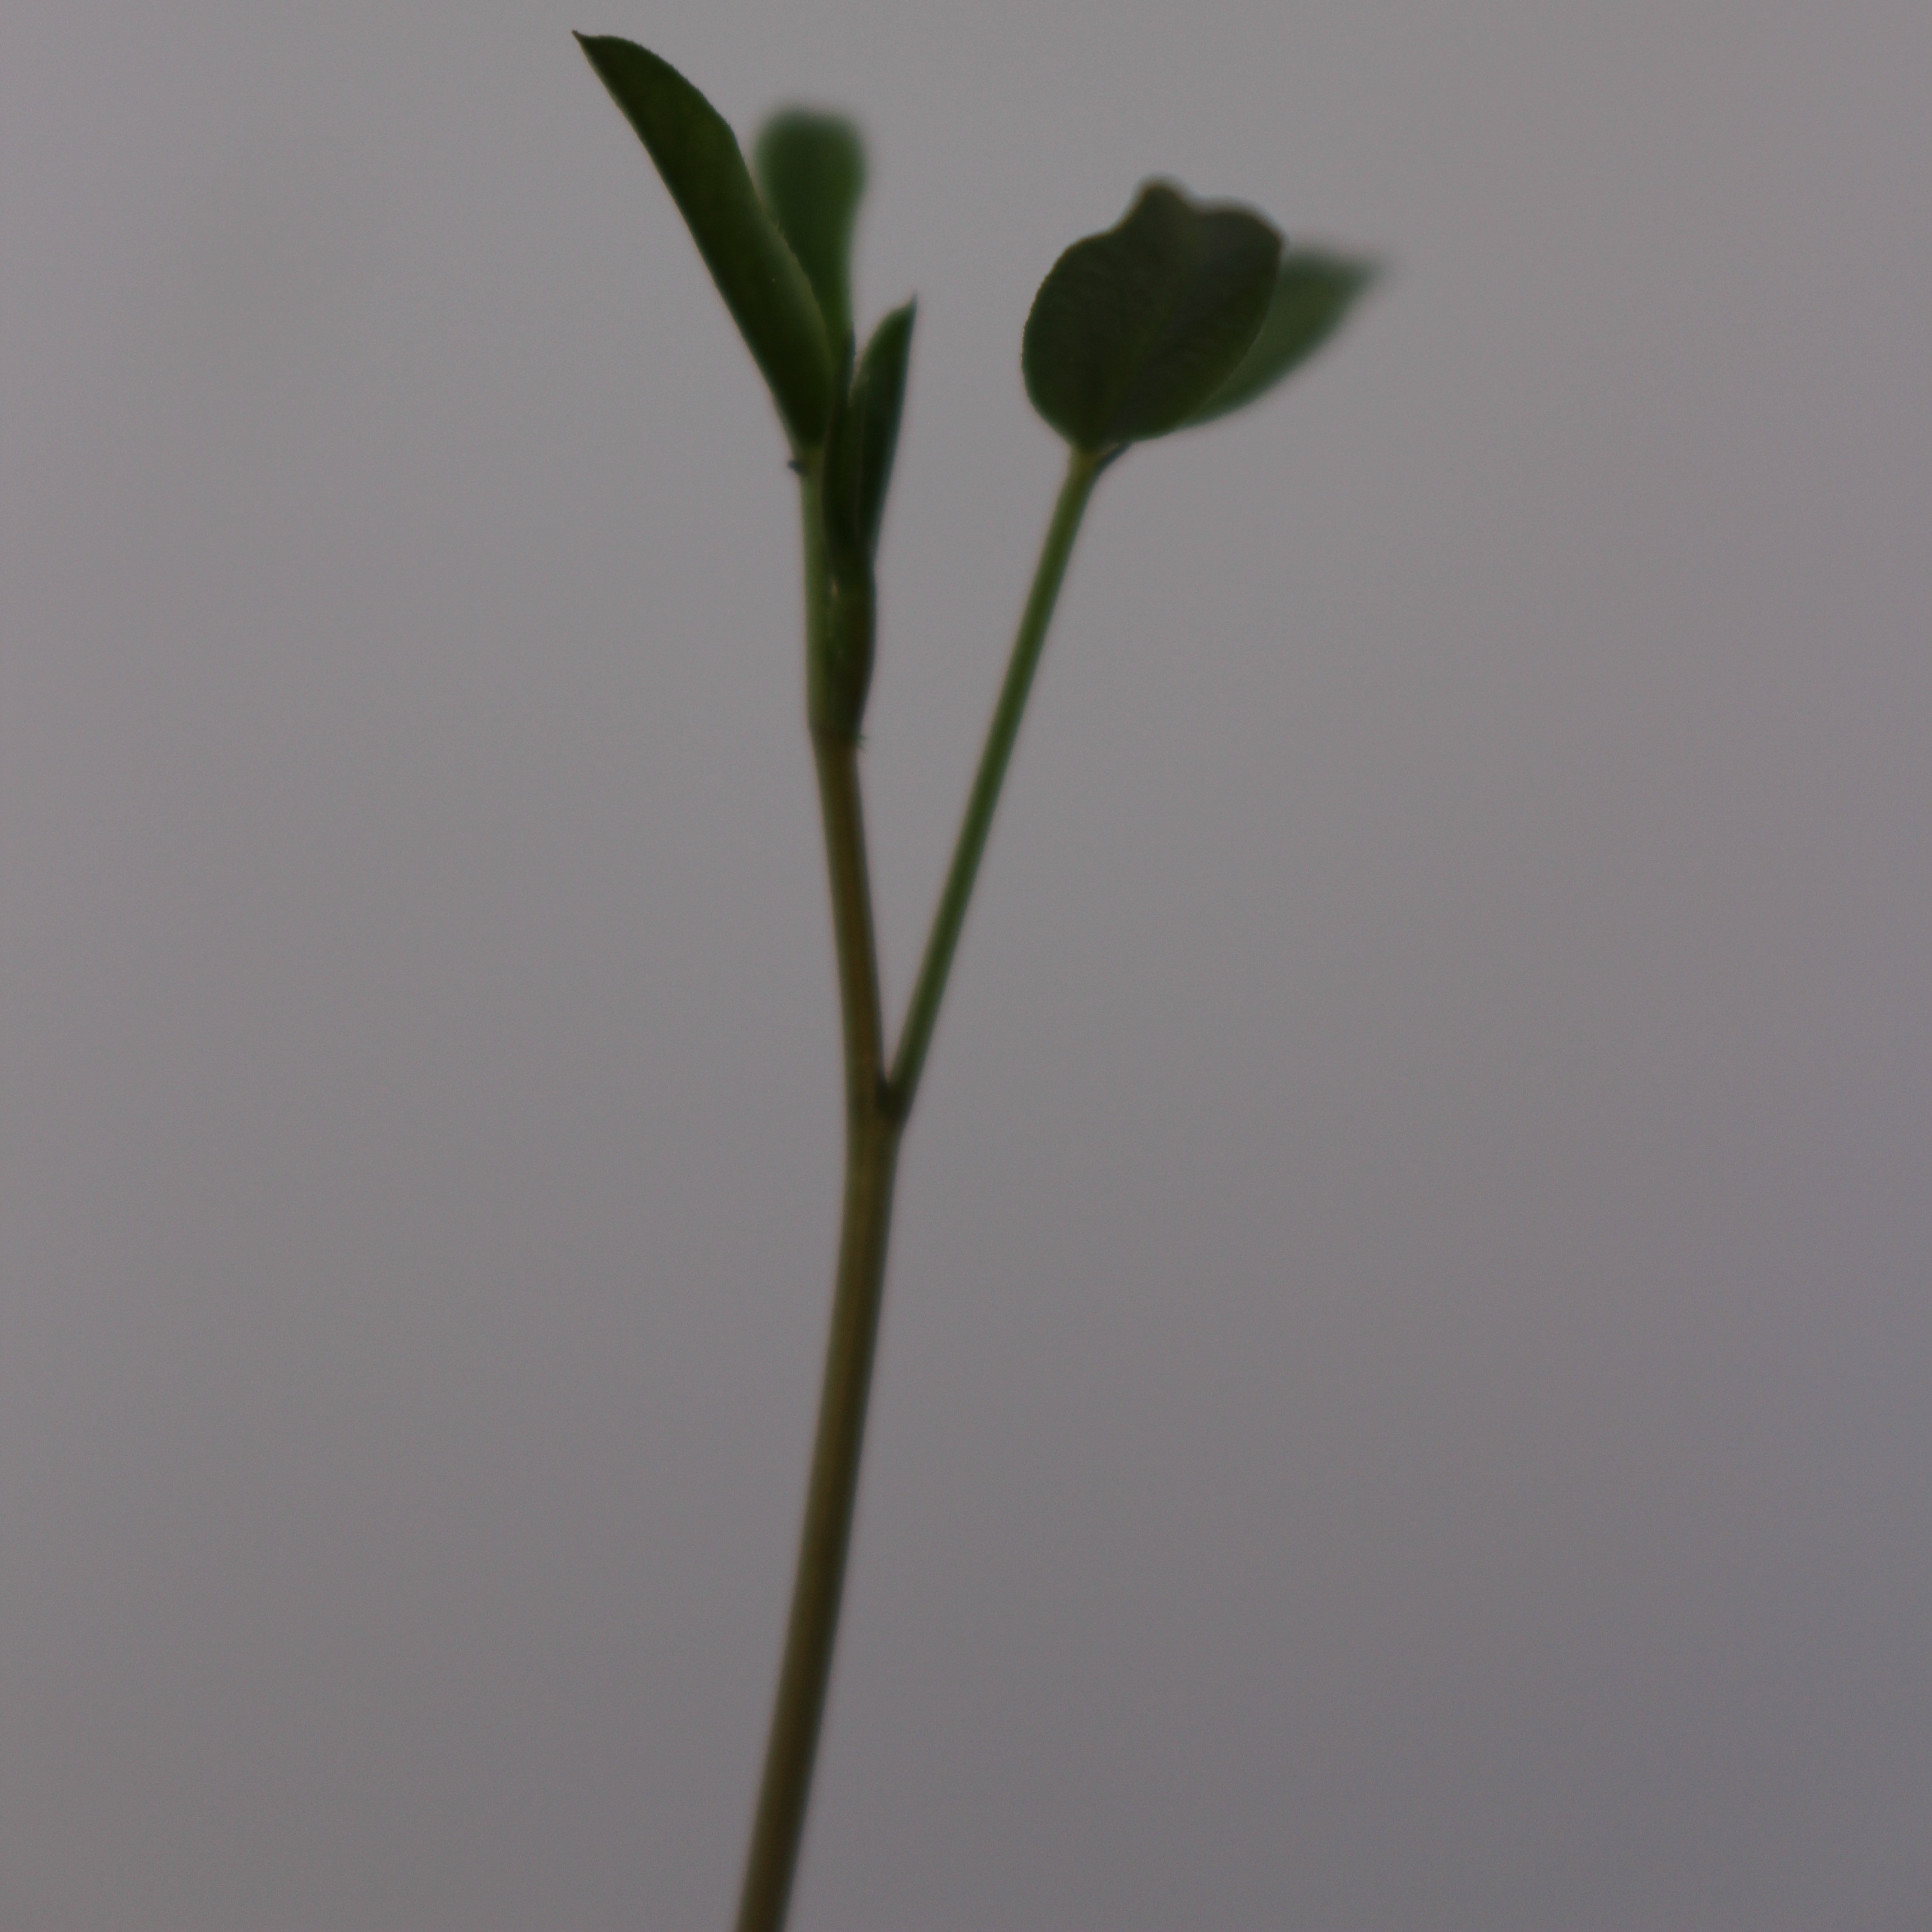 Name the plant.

Vicia sativa
